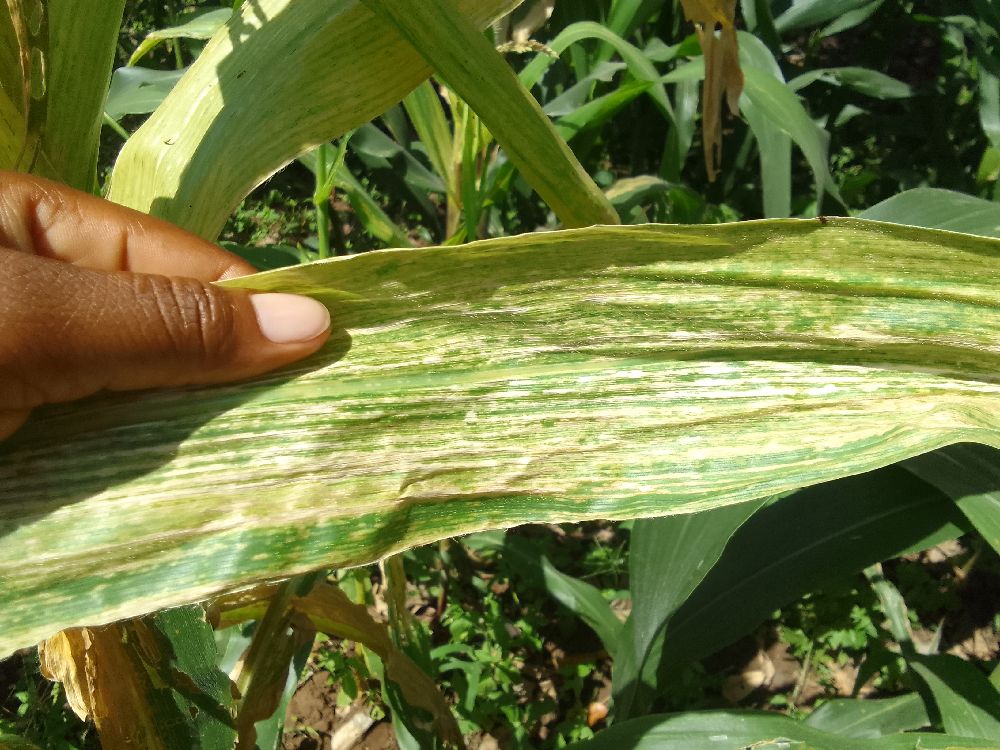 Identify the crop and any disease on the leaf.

maize, maize lethal necrosis
